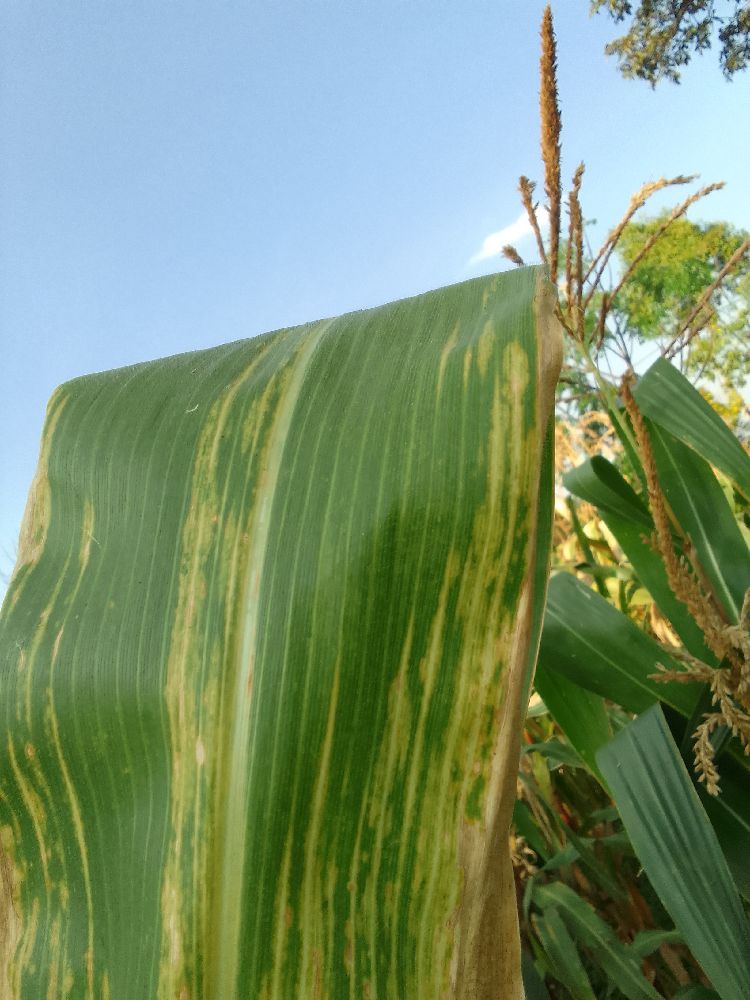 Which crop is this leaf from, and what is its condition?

maize, maize lethal necrosis
